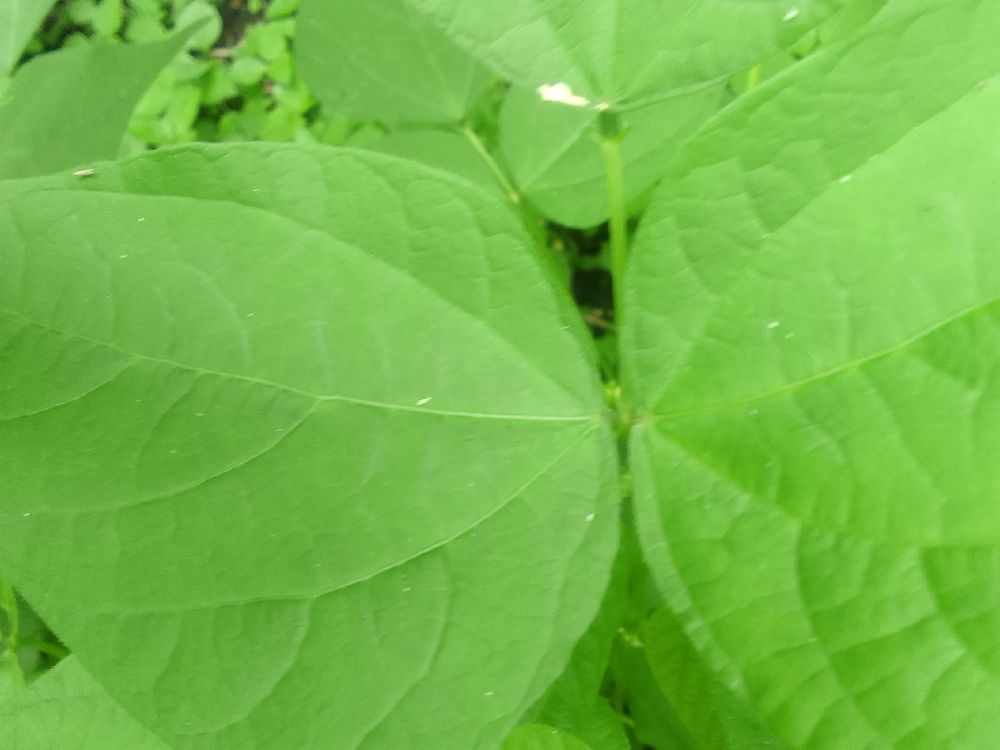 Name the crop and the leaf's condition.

common bean, healthy
